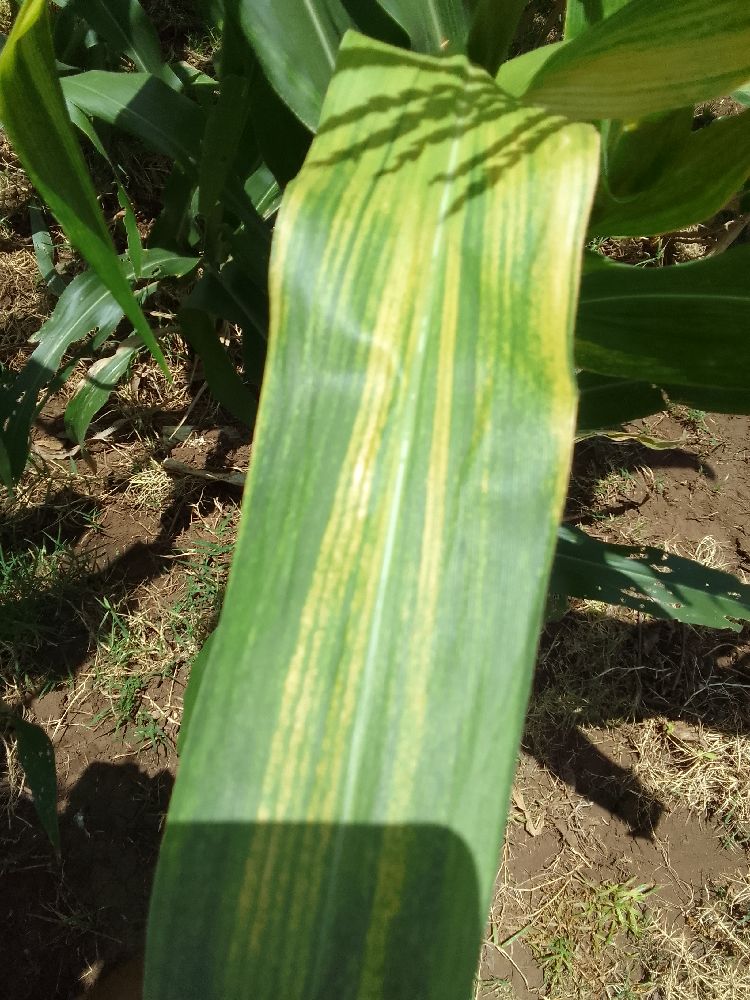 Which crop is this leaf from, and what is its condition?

maize, maize lethal necrosis
